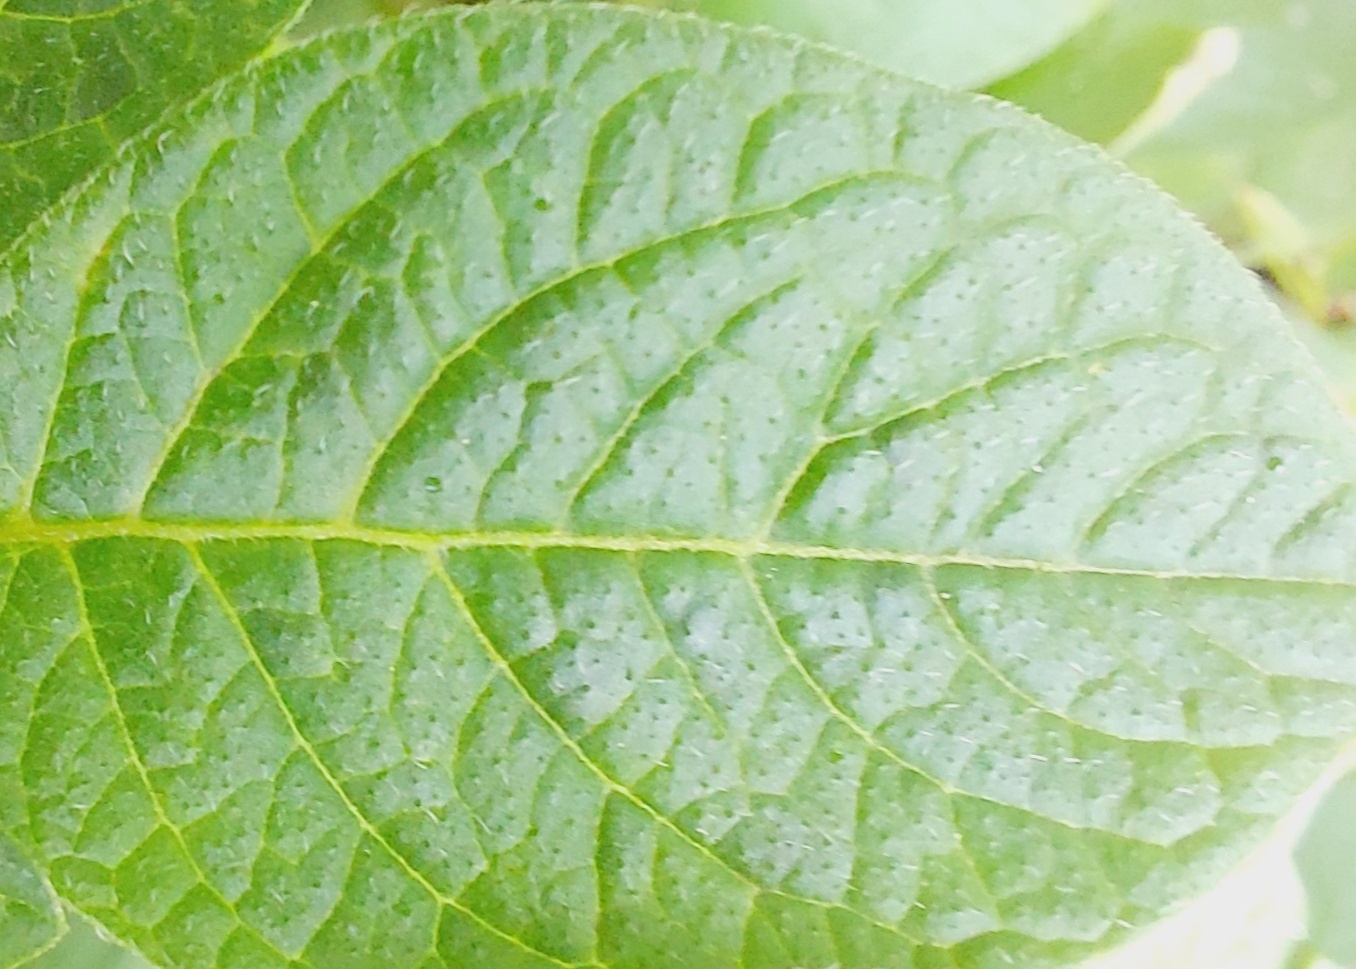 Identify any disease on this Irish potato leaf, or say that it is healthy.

healthy
